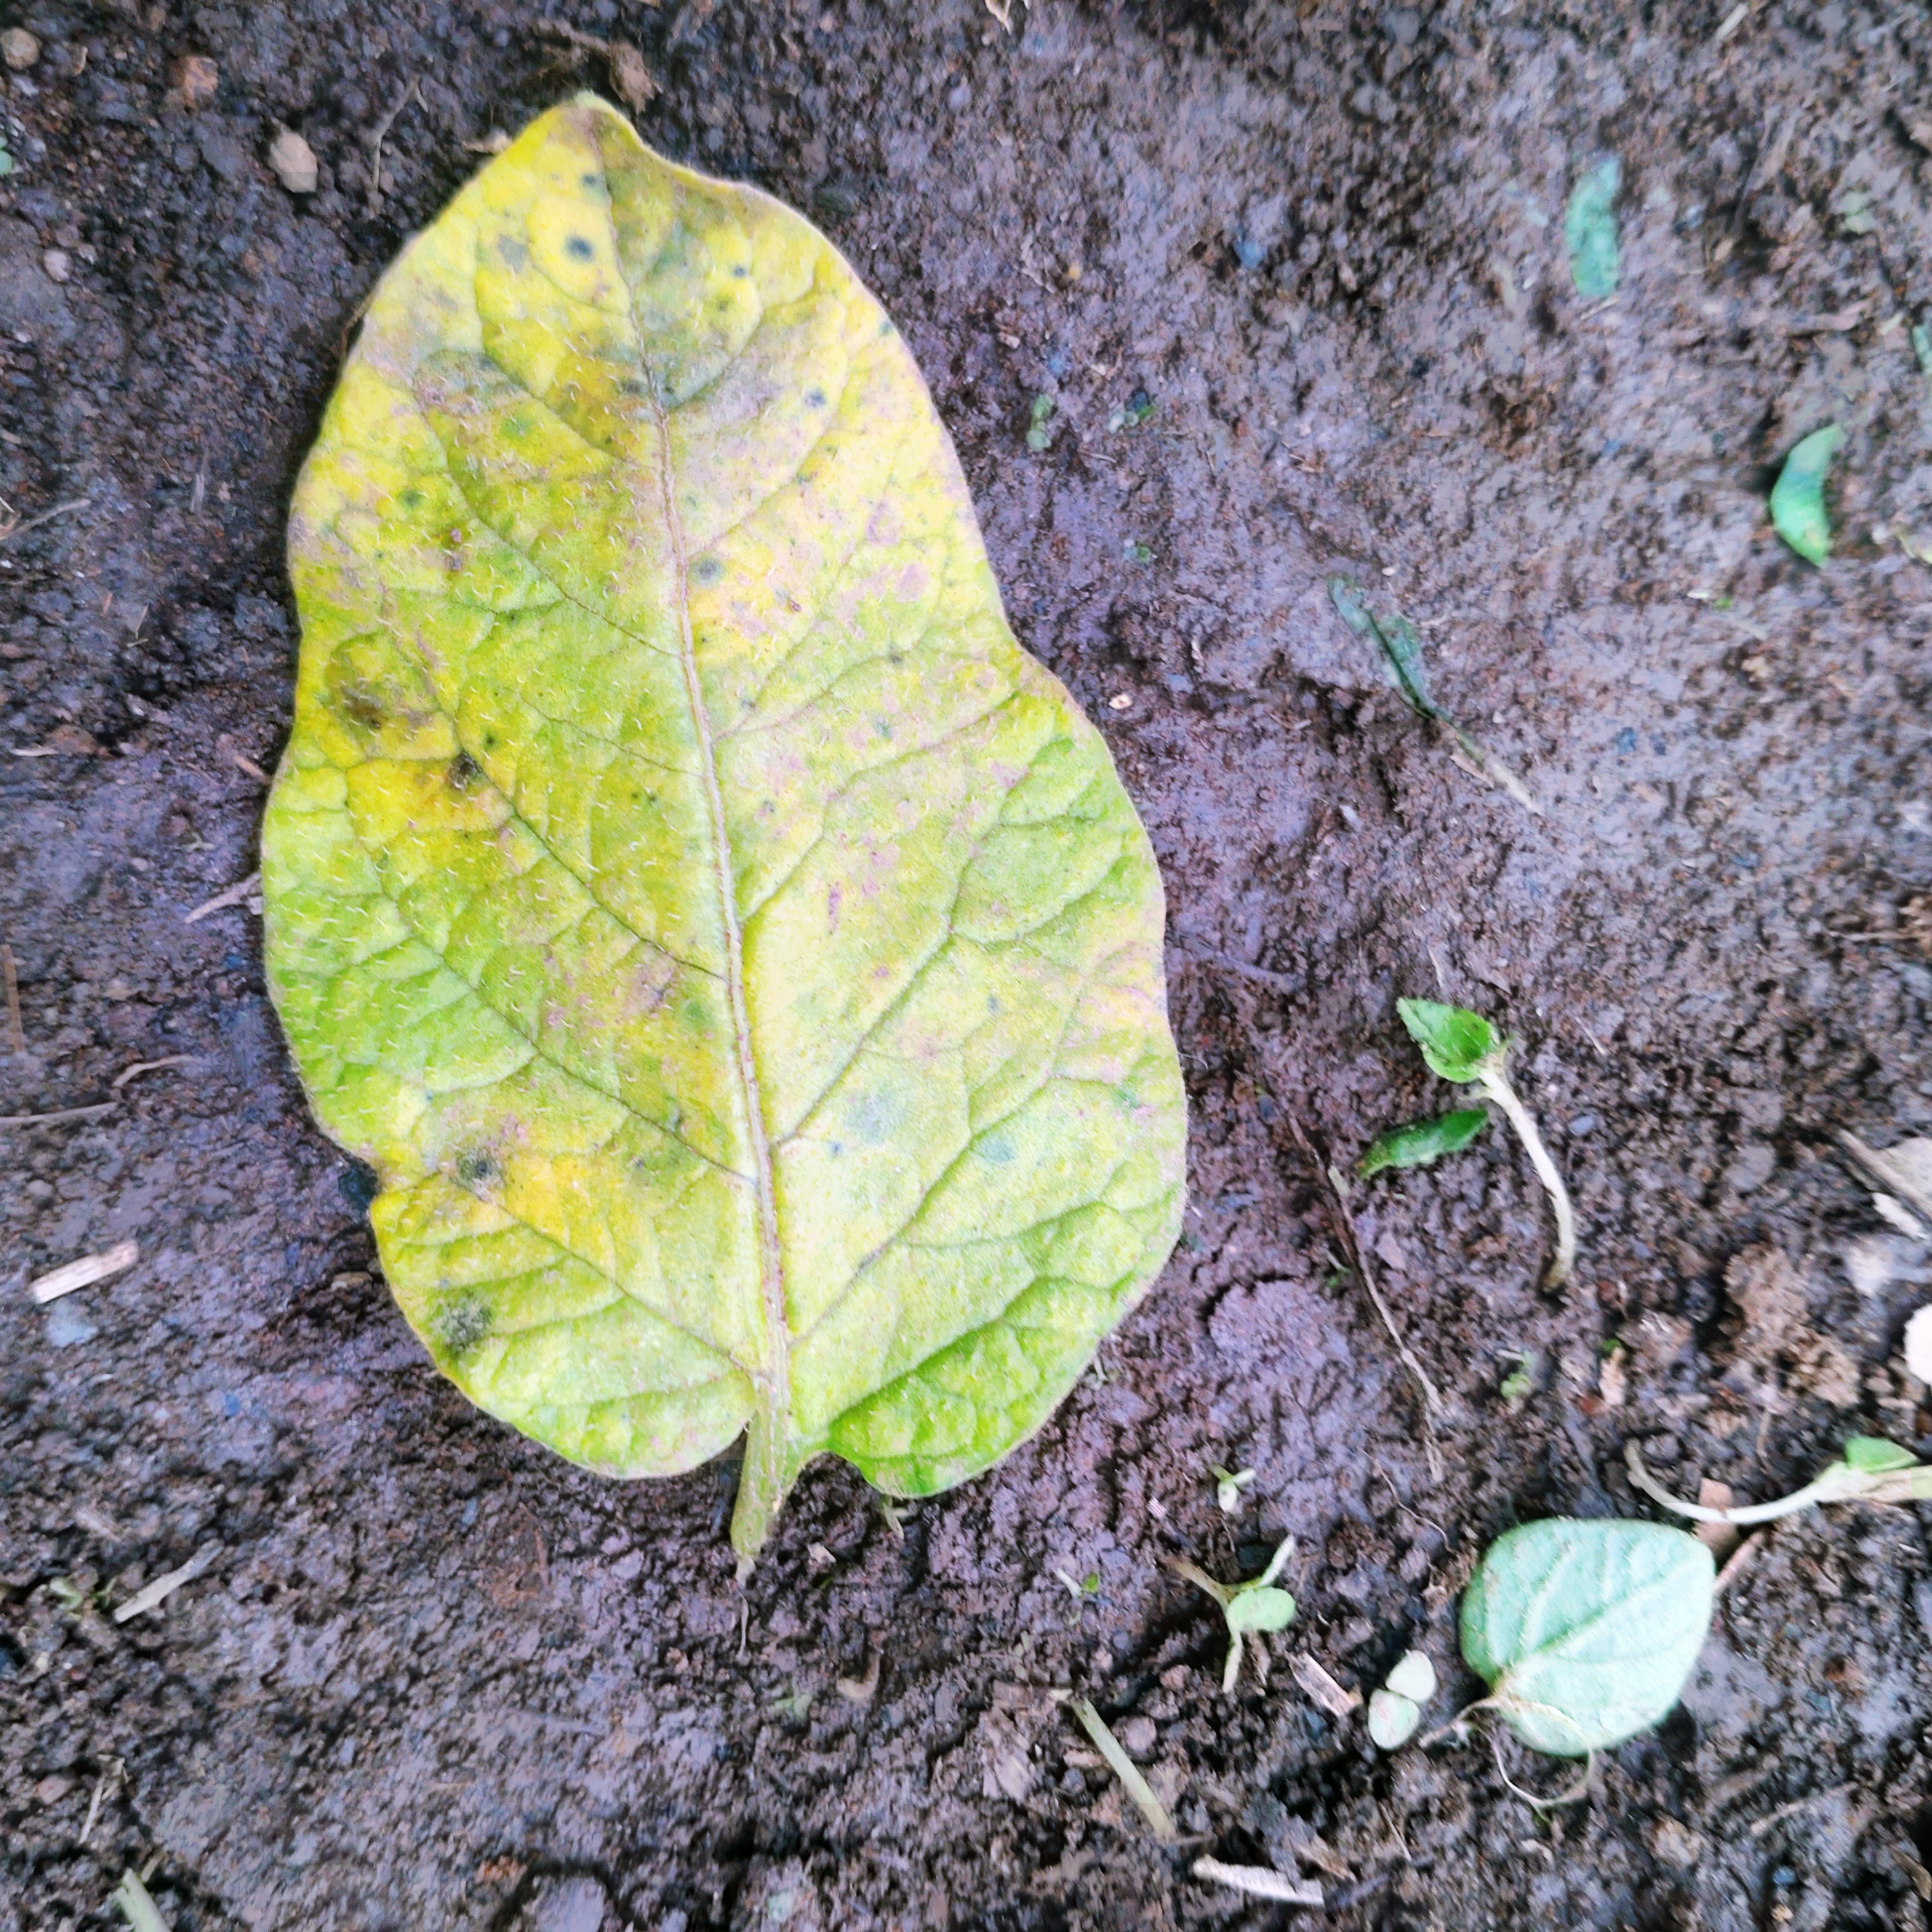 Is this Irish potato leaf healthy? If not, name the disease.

late blight
